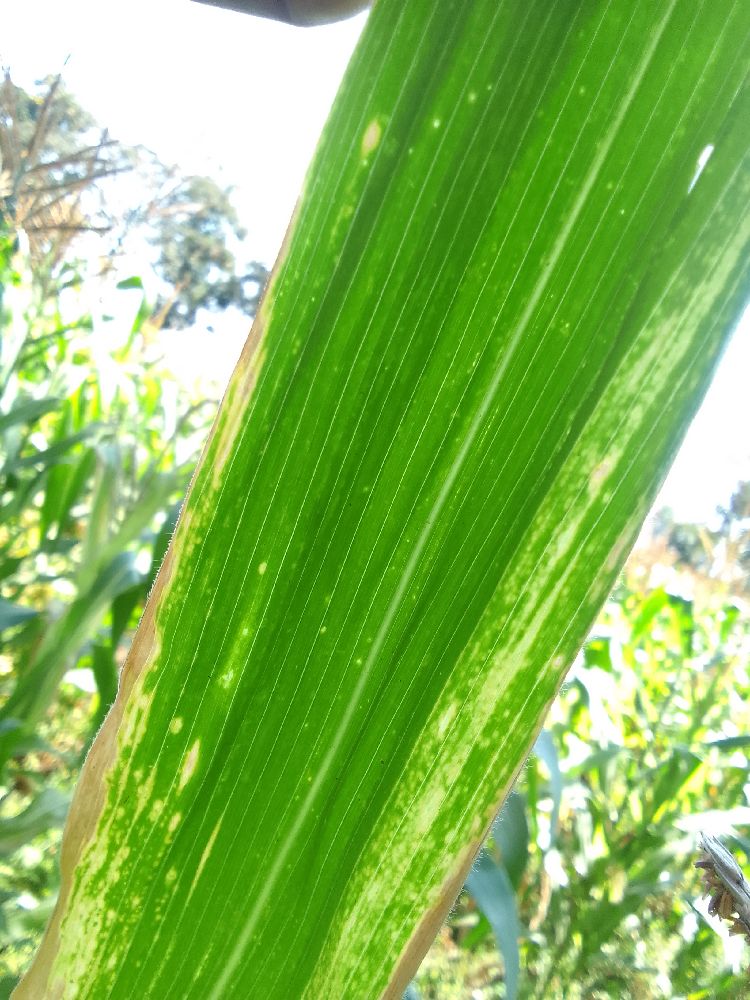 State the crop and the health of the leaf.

maize, maize lethal necrosis
